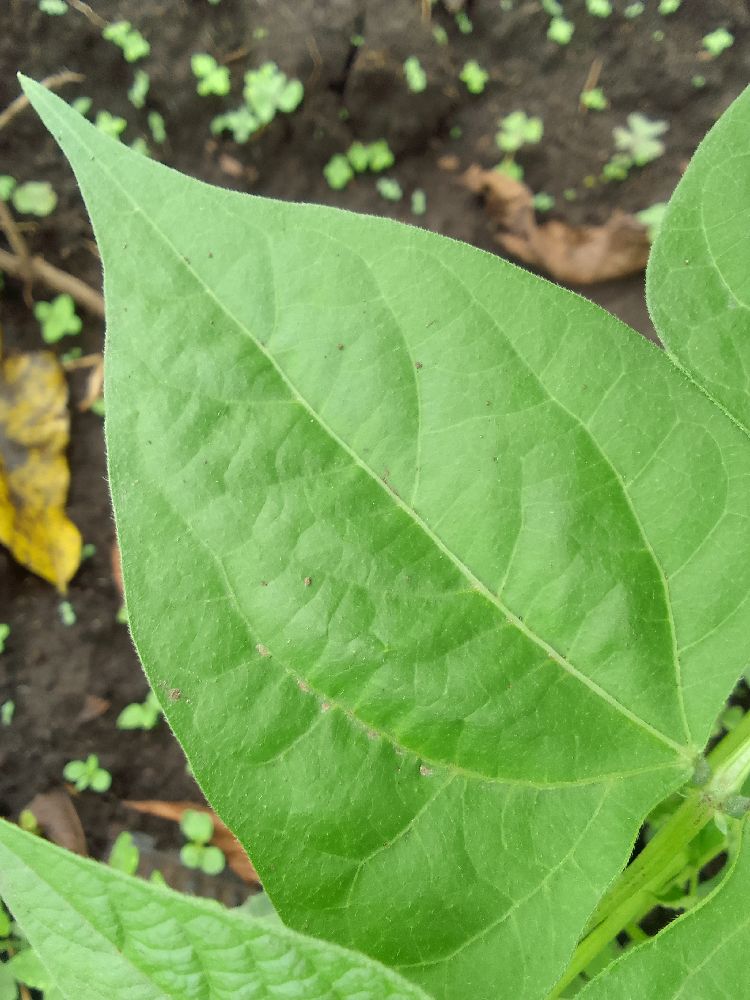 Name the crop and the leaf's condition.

common bean, healthy
